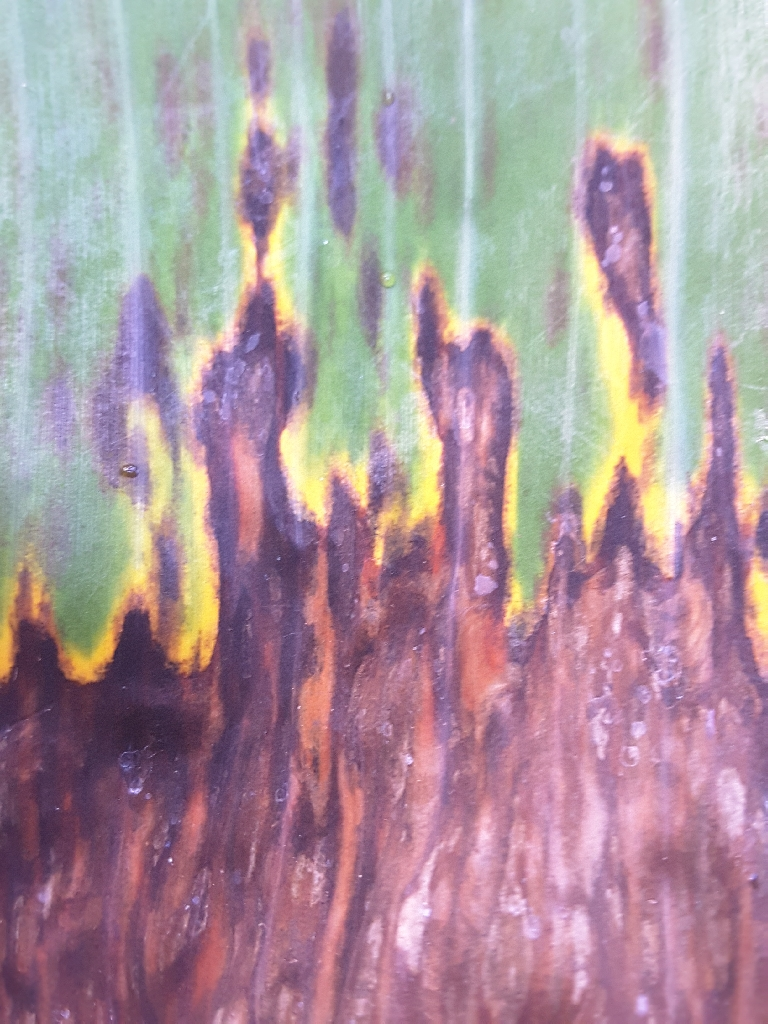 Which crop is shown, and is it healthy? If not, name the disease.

banana, black sigatoka
